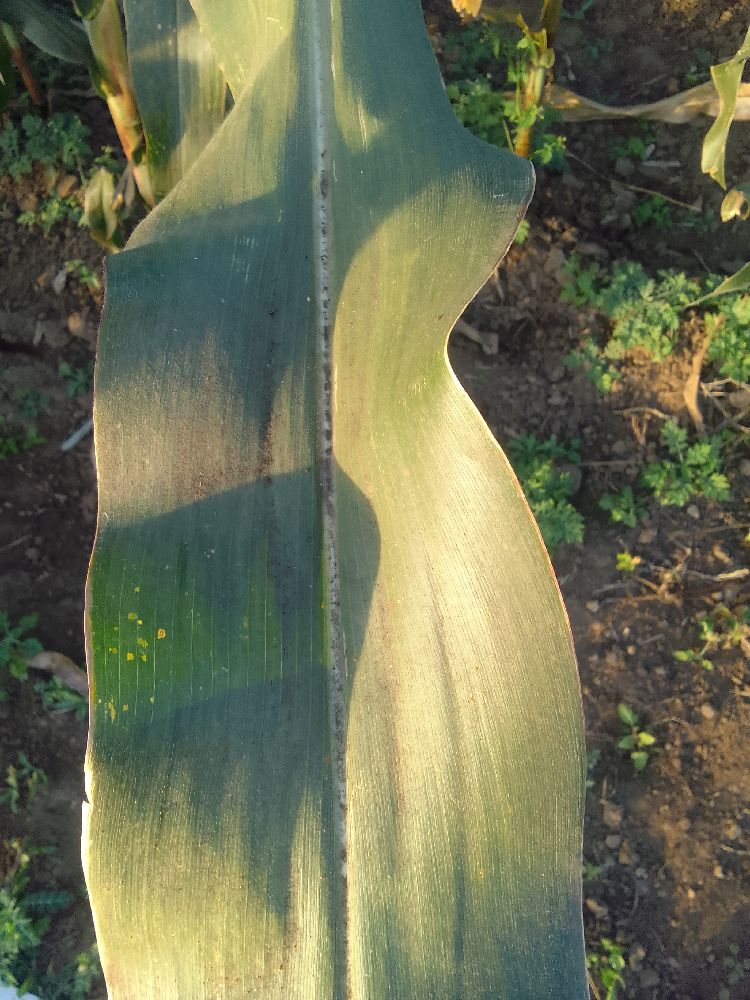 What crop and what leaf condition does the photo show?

maize, healthy
